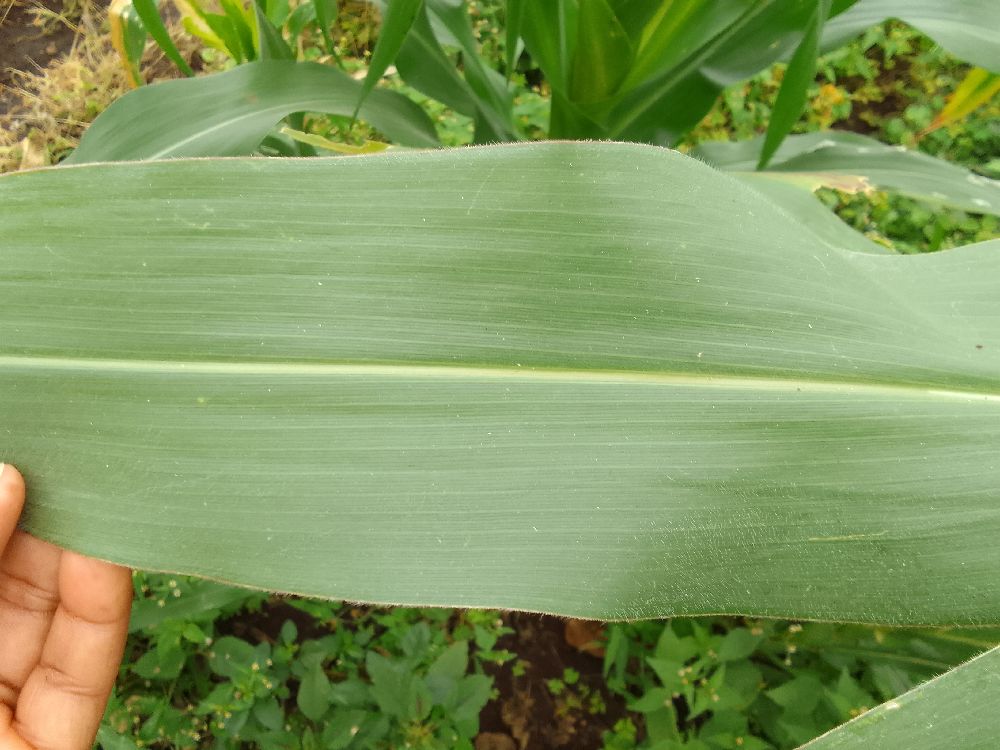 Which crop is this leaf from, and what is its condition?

maize, healthy
